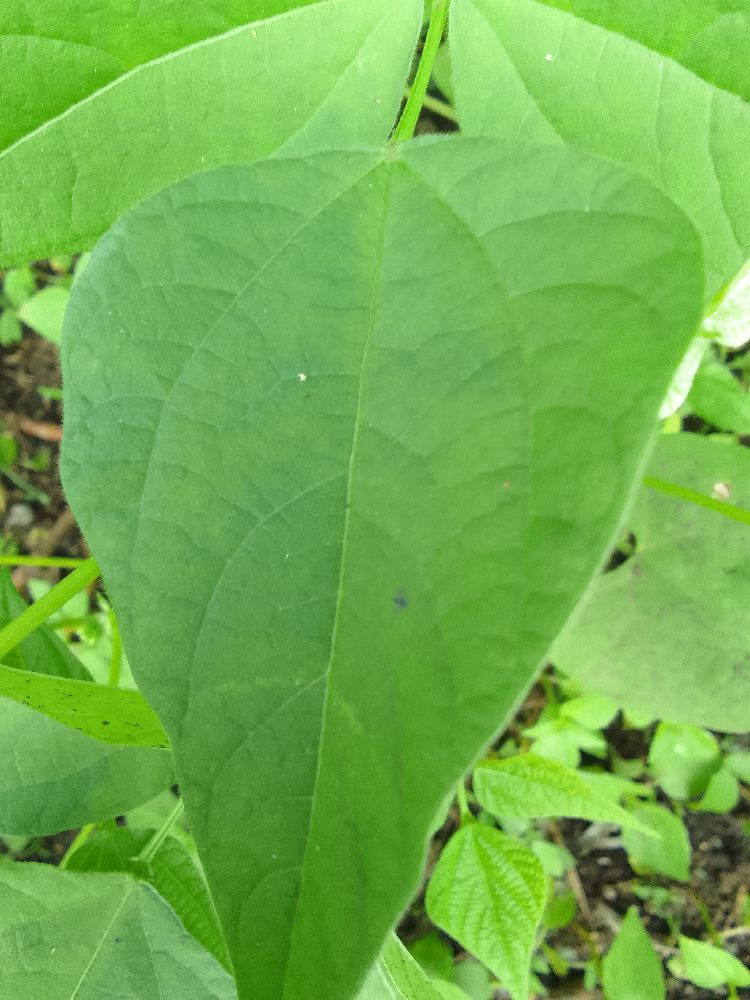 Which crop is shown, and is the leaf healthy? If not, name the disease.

common bean, healthy
